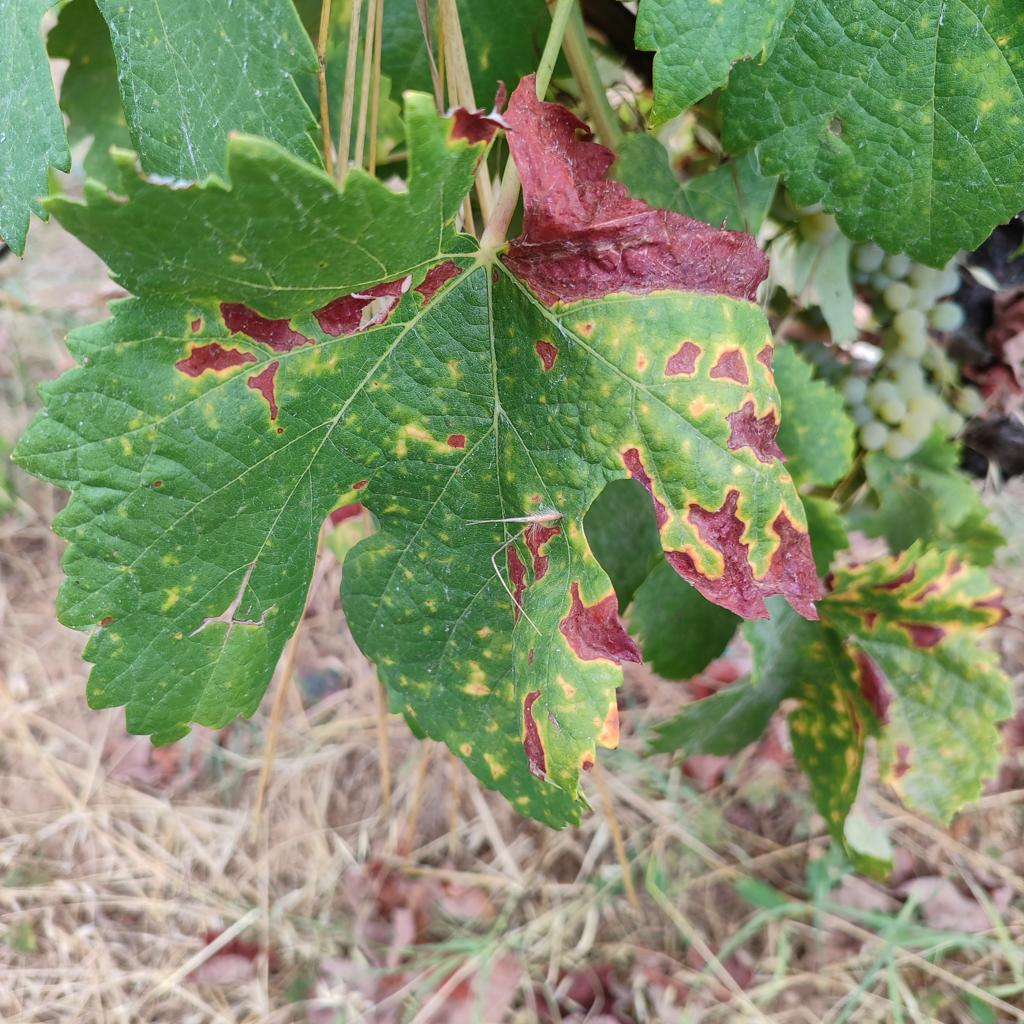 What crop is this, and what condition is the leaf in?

grapevine, esca complex
